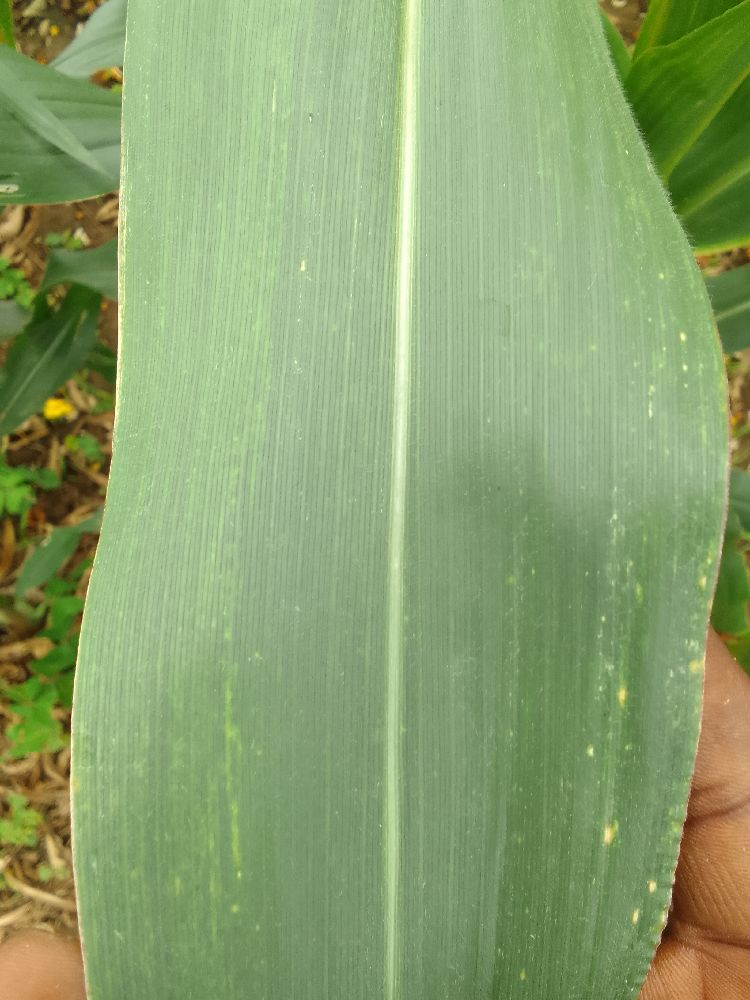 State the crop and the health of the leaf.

maize, healthy
